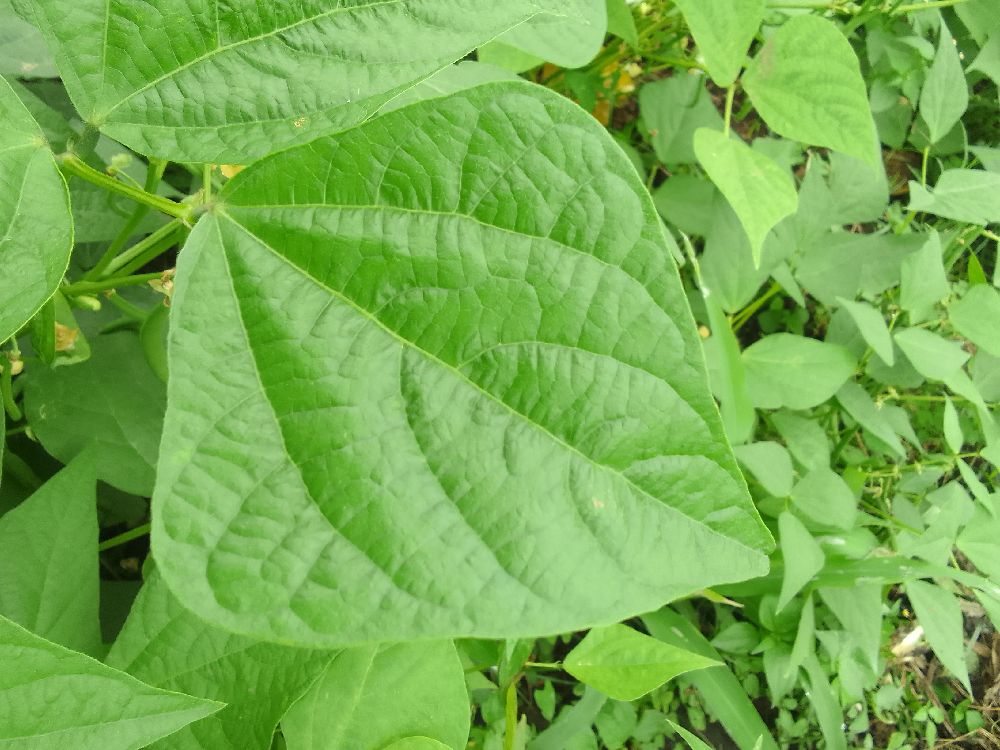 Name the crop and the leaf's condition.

common bean, healthy
